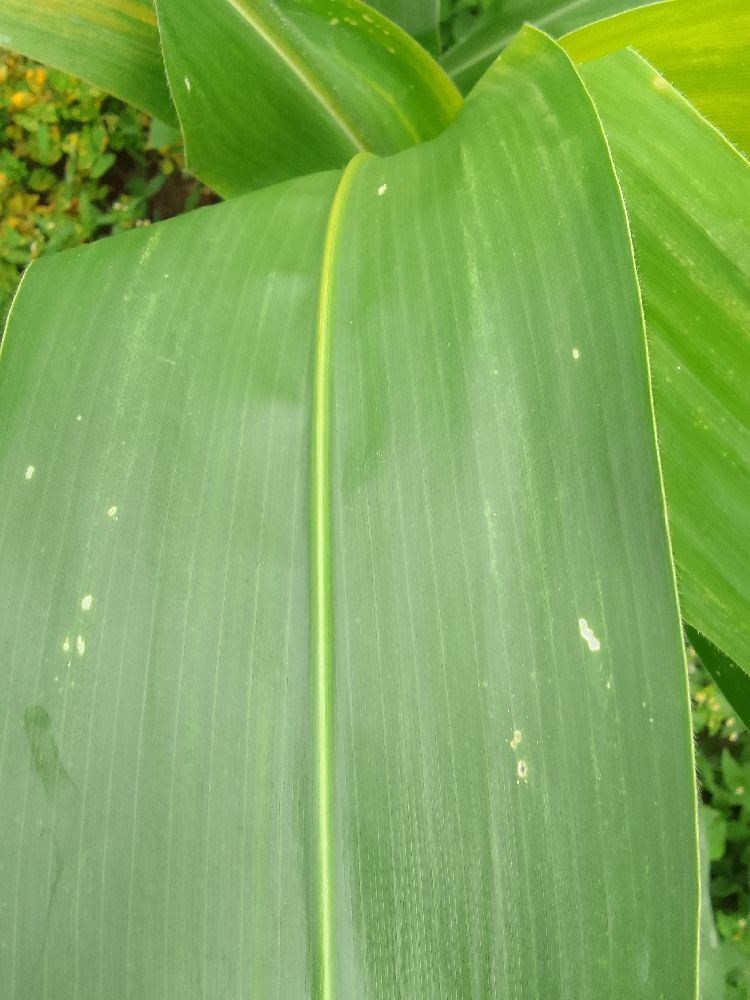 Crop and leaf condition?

maize, healthy
